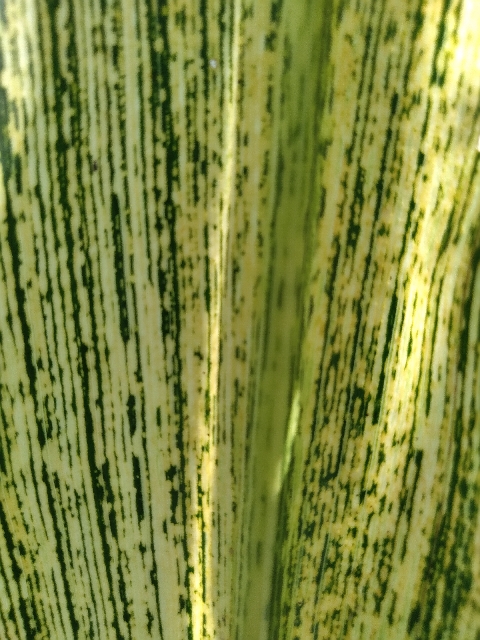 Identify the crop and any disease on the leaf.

maize, maize streak virus
